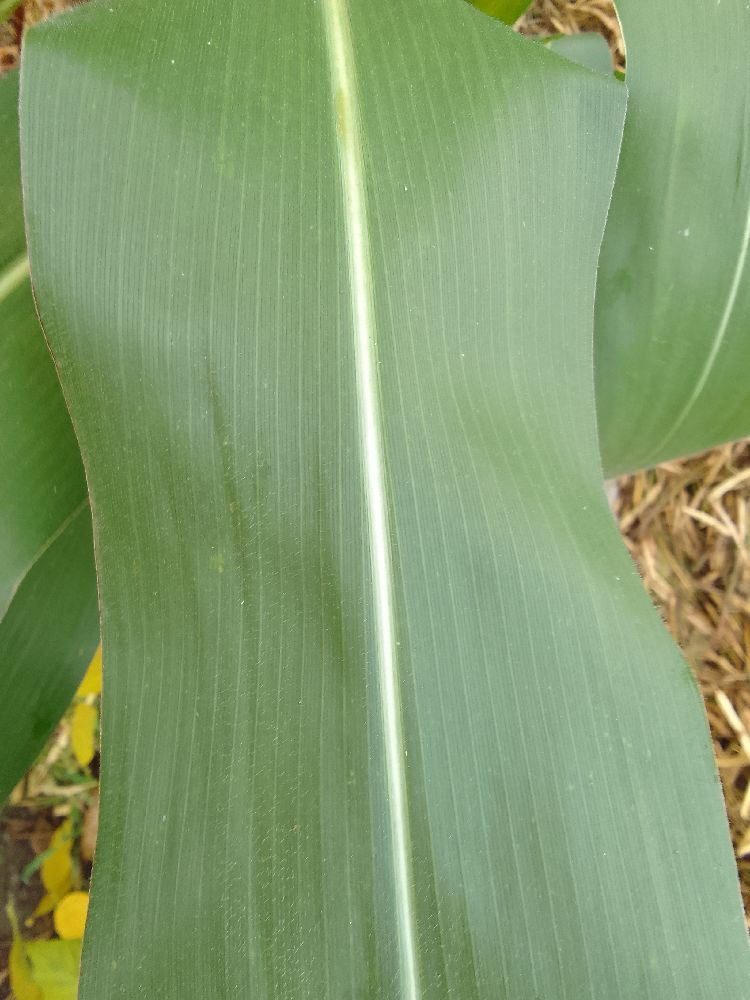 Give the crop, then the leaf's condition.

maize, healthy
